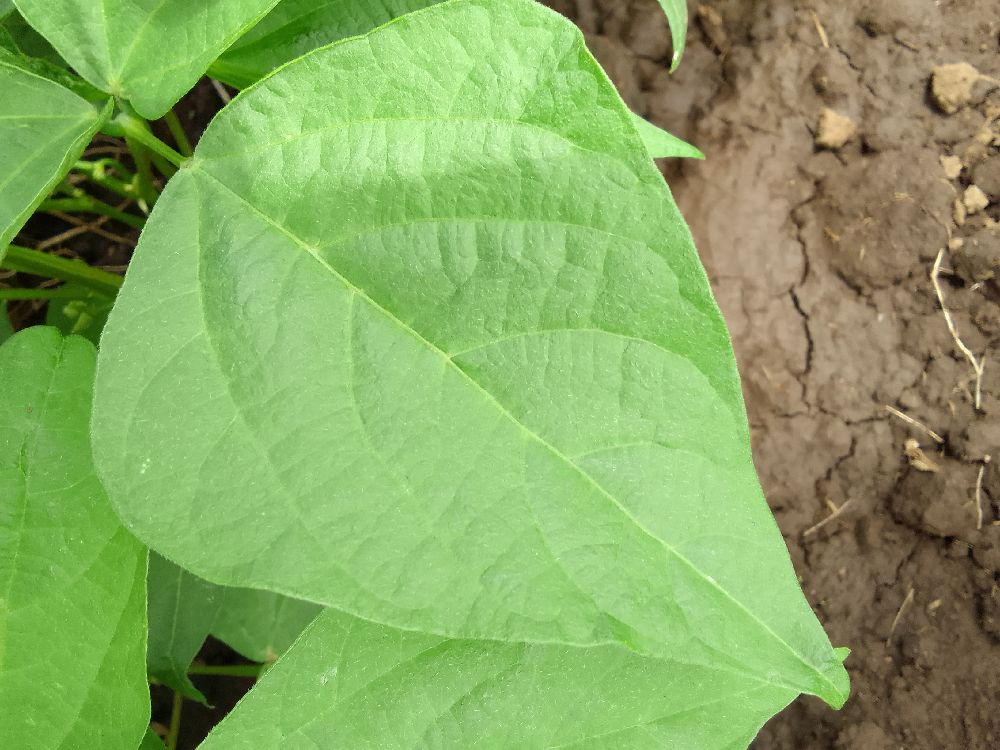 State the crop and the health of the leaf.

common bean, healthy
